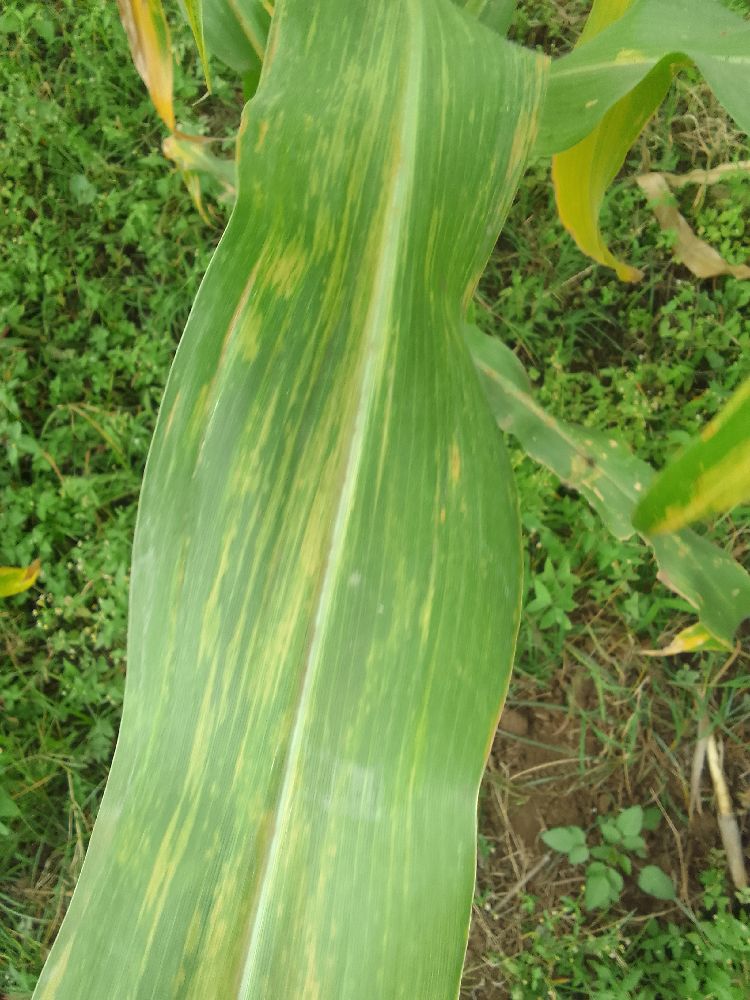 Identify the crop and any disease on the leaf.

maize, maize lethal necrosis
